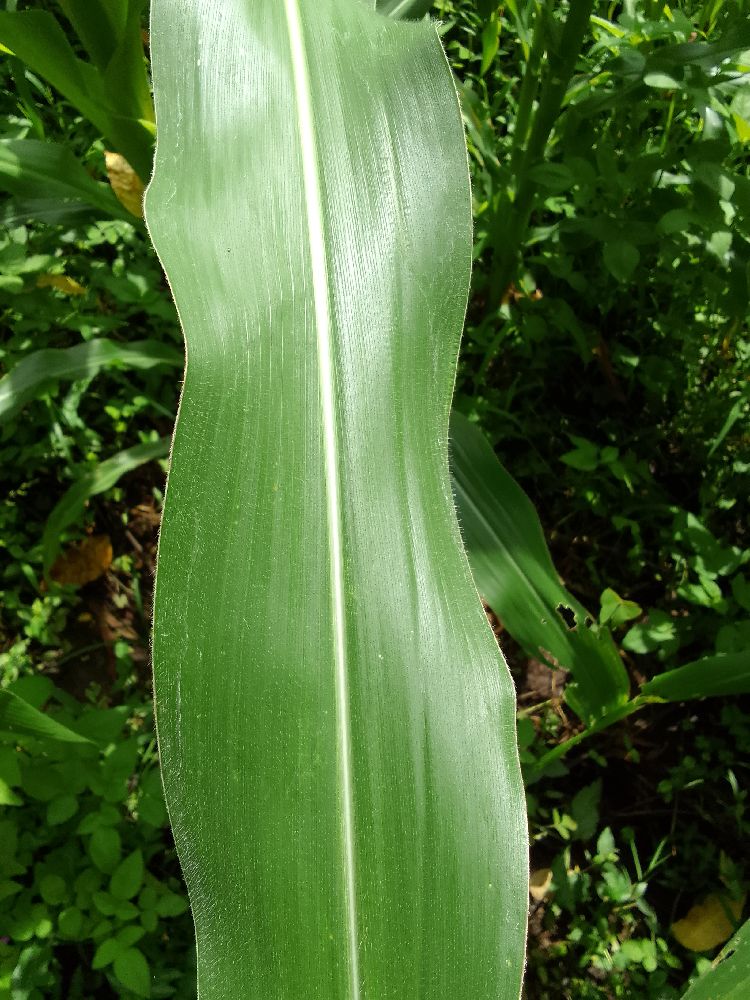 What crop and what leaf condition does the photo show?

maize, healthy
